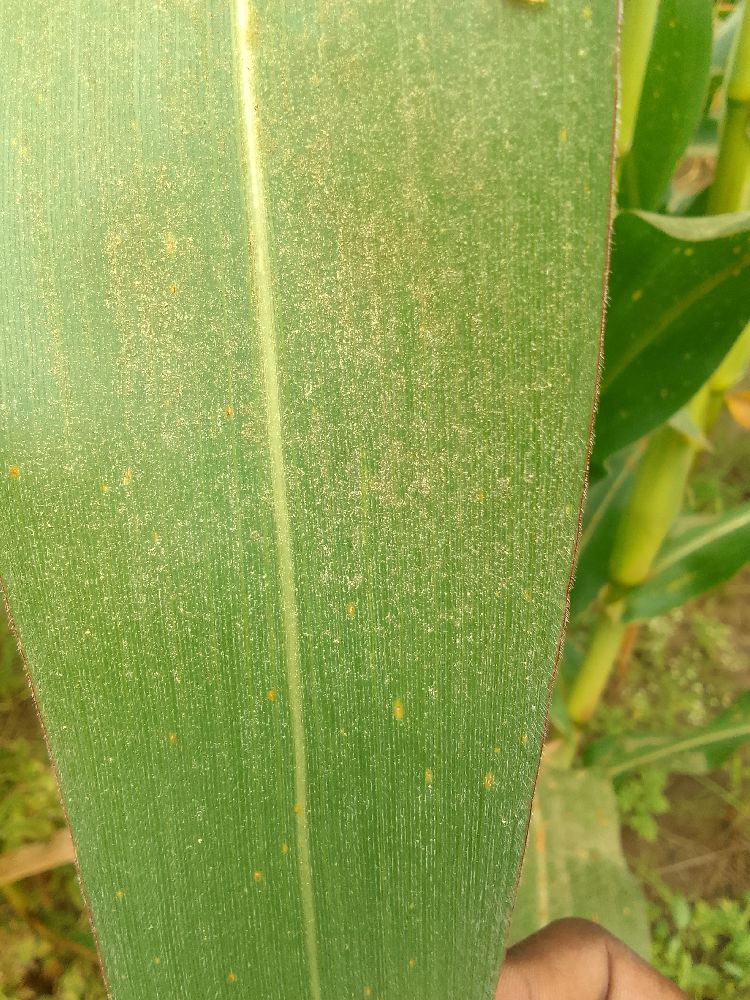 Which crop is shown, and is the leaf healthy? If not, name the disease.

maize, healthy
